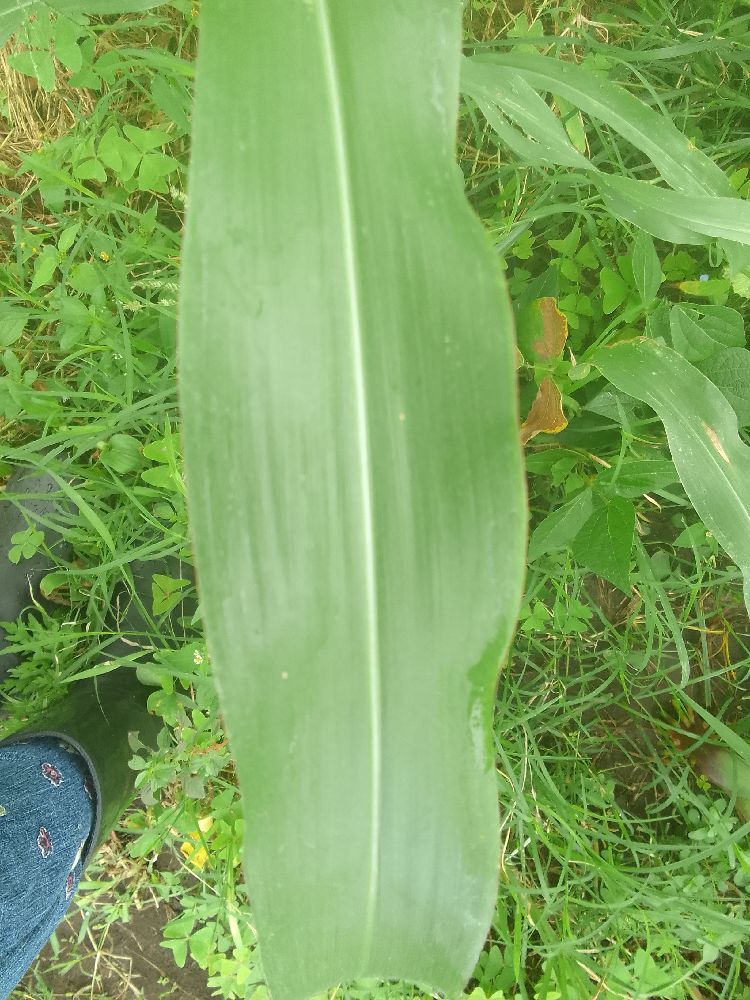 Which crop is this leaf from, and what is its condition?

maize, healthy
